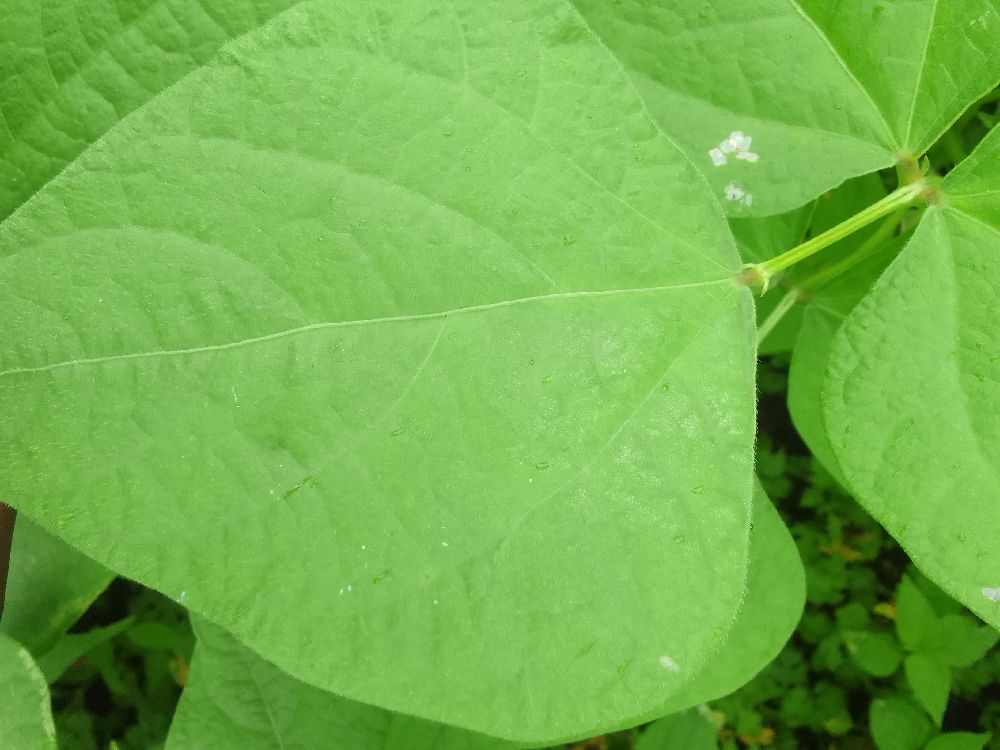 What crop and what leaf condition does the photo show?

common bean, healthy
